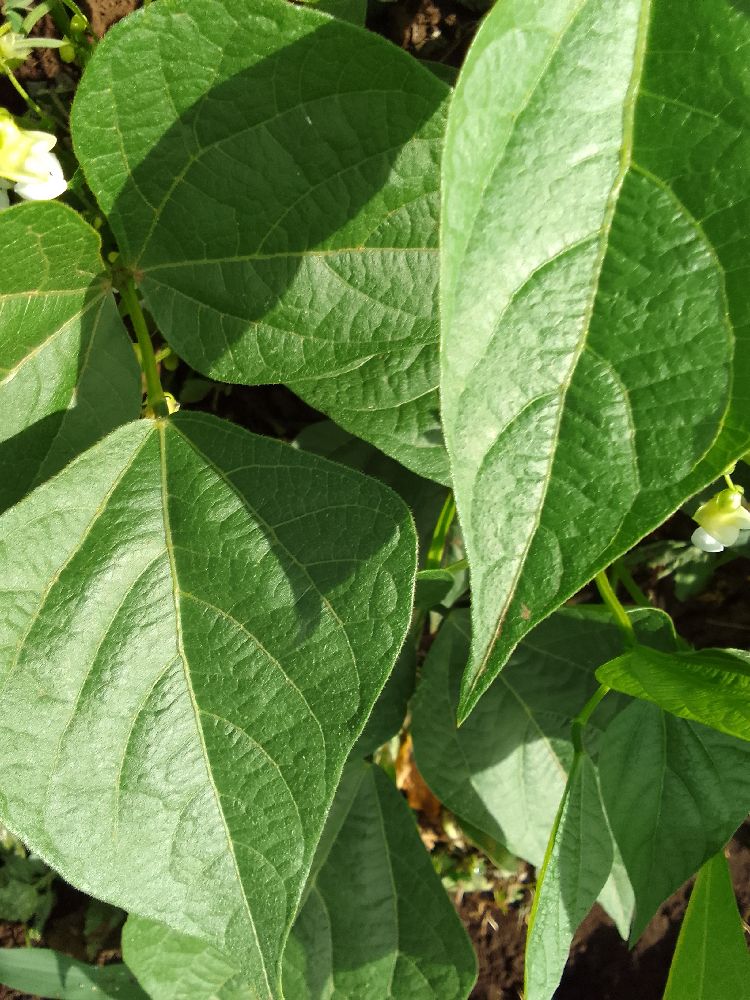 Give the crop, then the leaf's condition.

common bean, healthy
